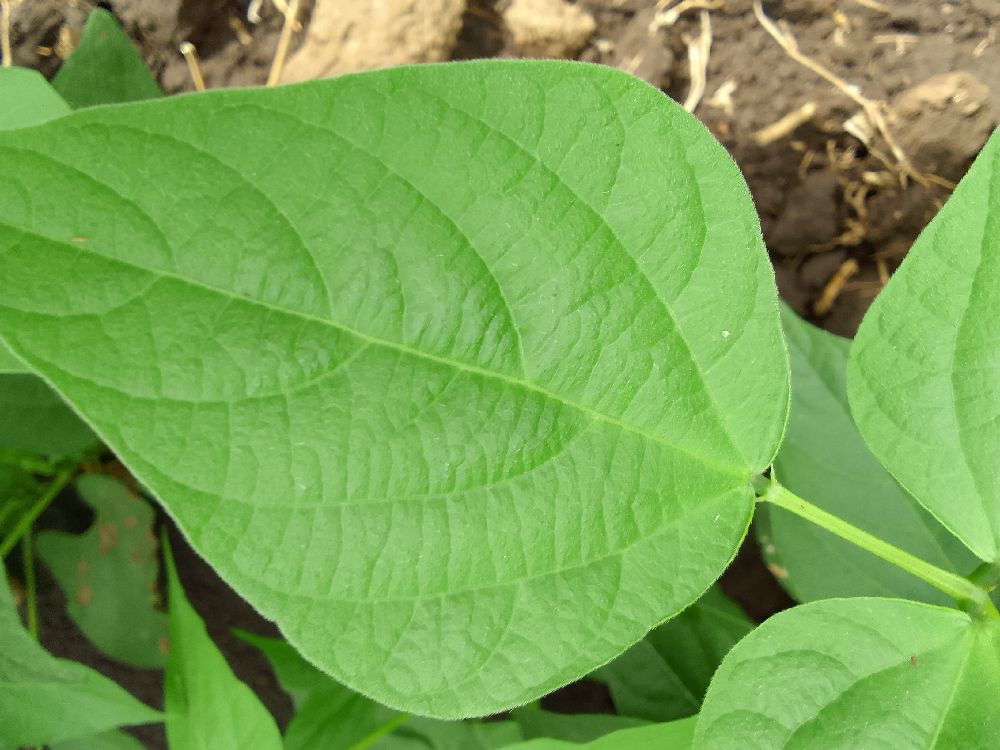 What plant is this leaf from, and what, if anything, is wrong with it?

common bean, healthy
